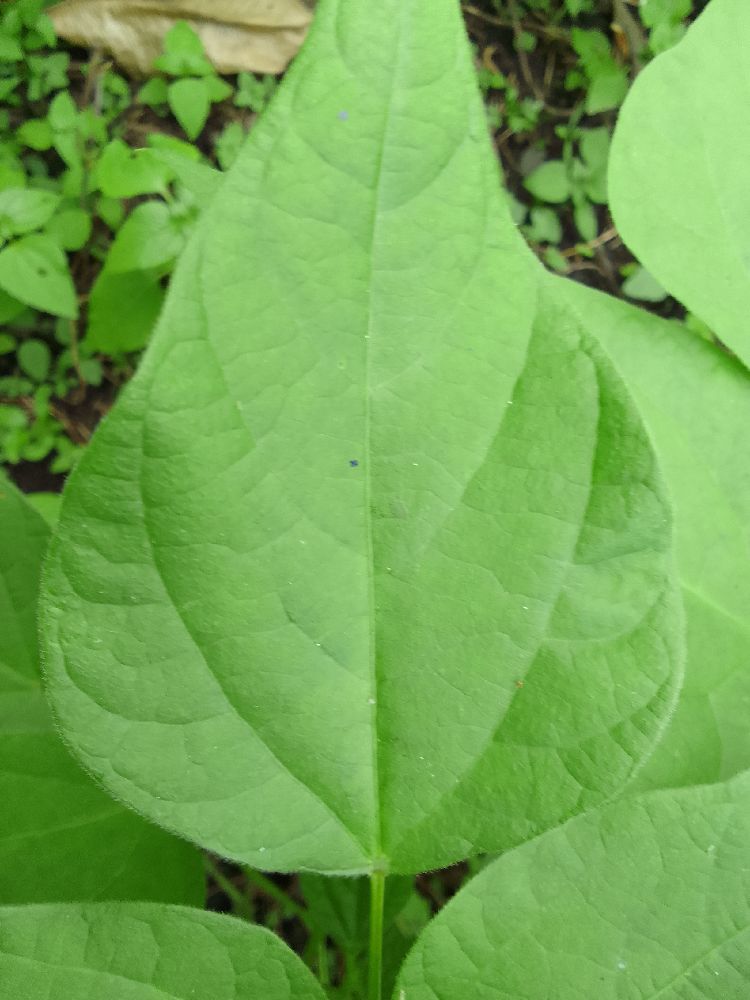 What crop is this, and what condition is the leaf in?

common bean, healthy
